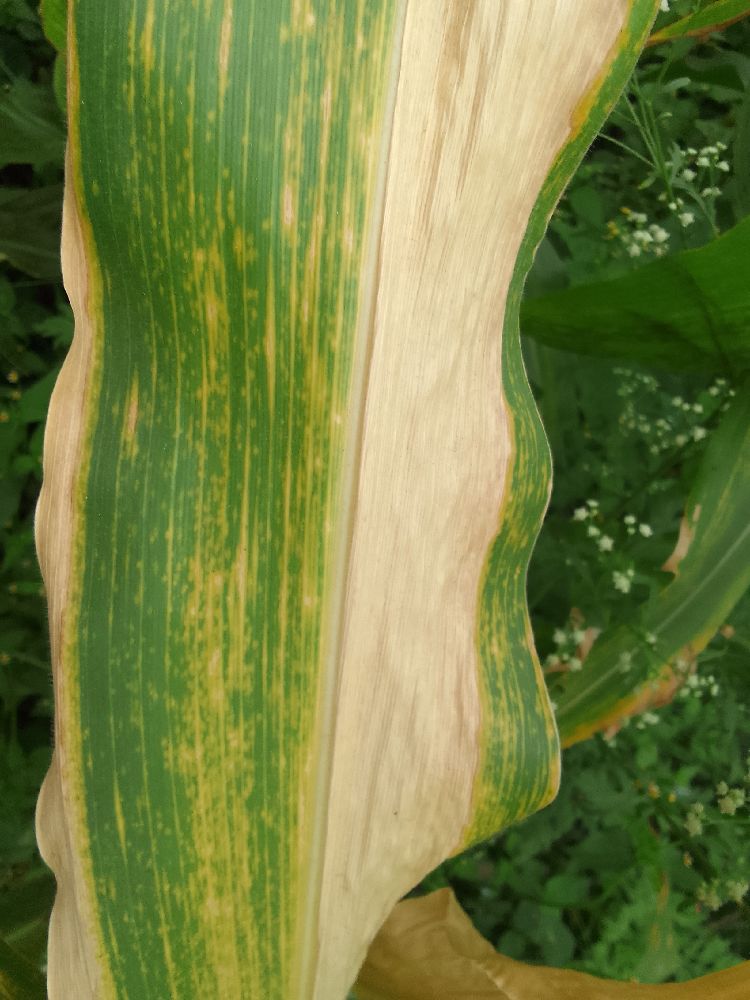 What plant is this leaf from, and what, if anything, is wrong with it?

maize, maize lethal necrosis
